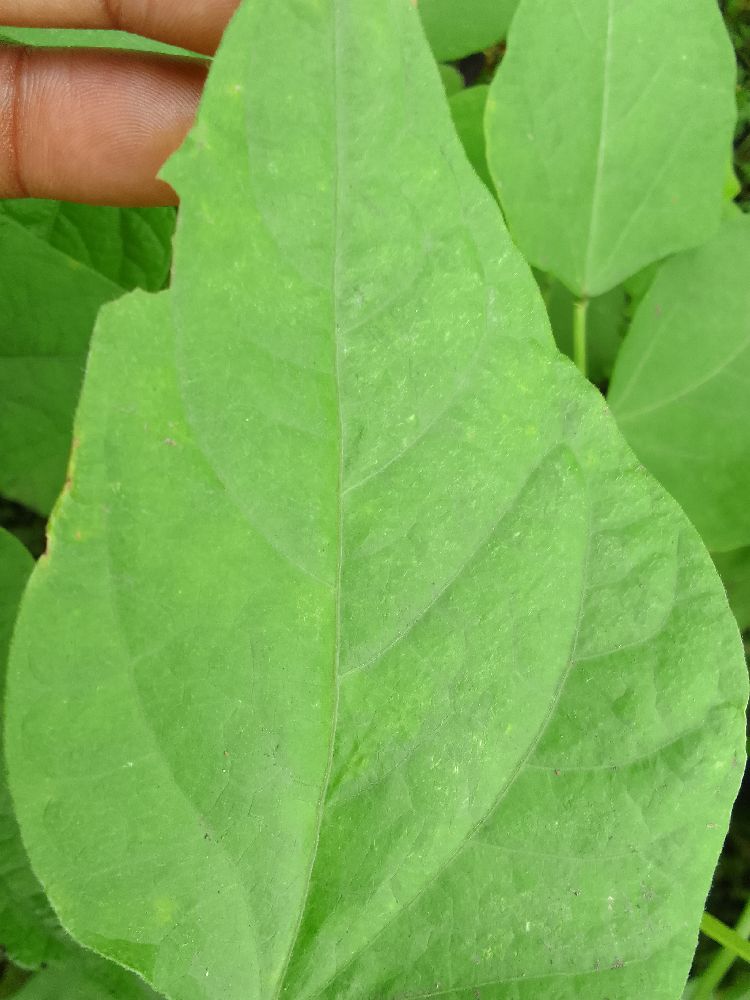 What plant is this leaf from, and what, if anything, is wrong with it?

common bean, healthy
